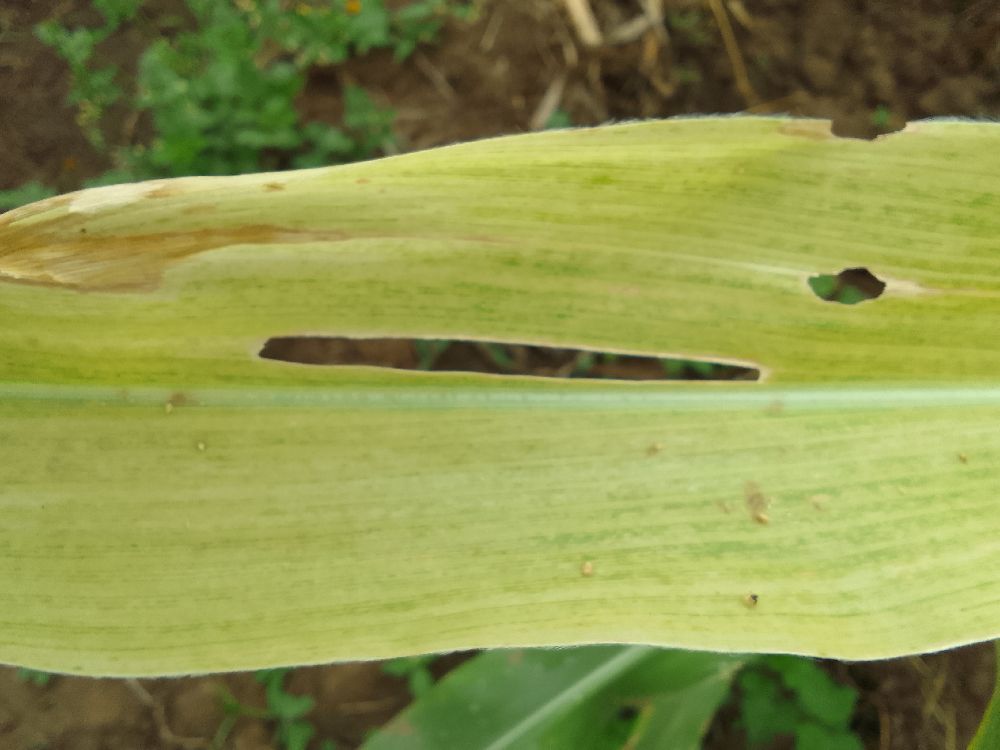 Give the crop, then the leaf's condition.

maize, maize lethal necrosis
